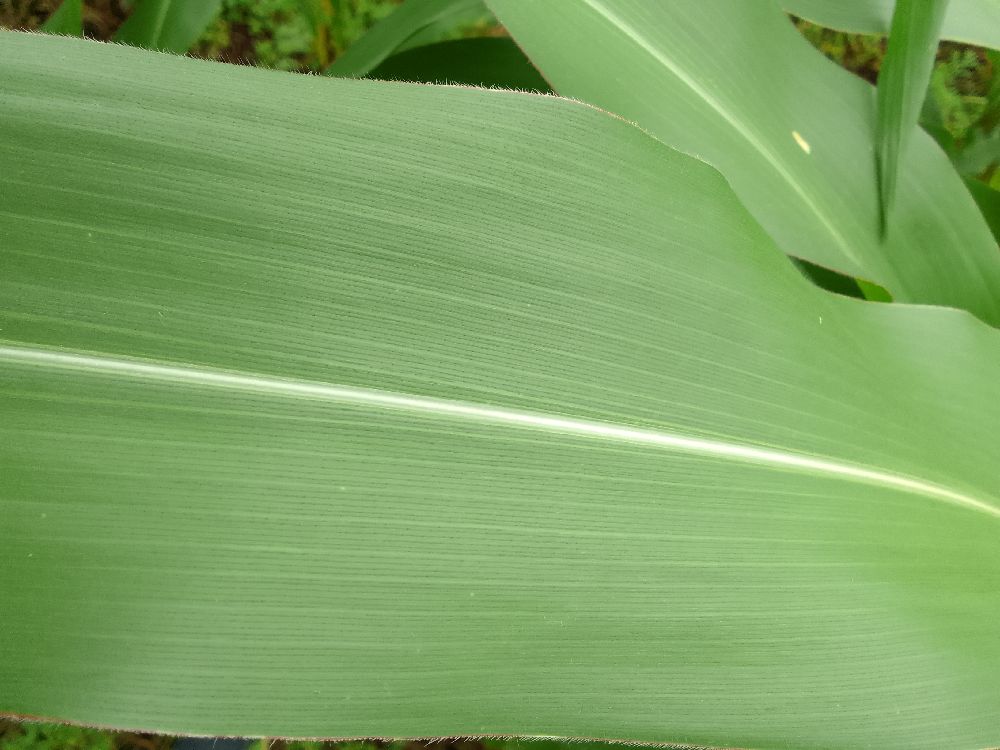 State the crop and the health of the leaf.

maize, healthy
